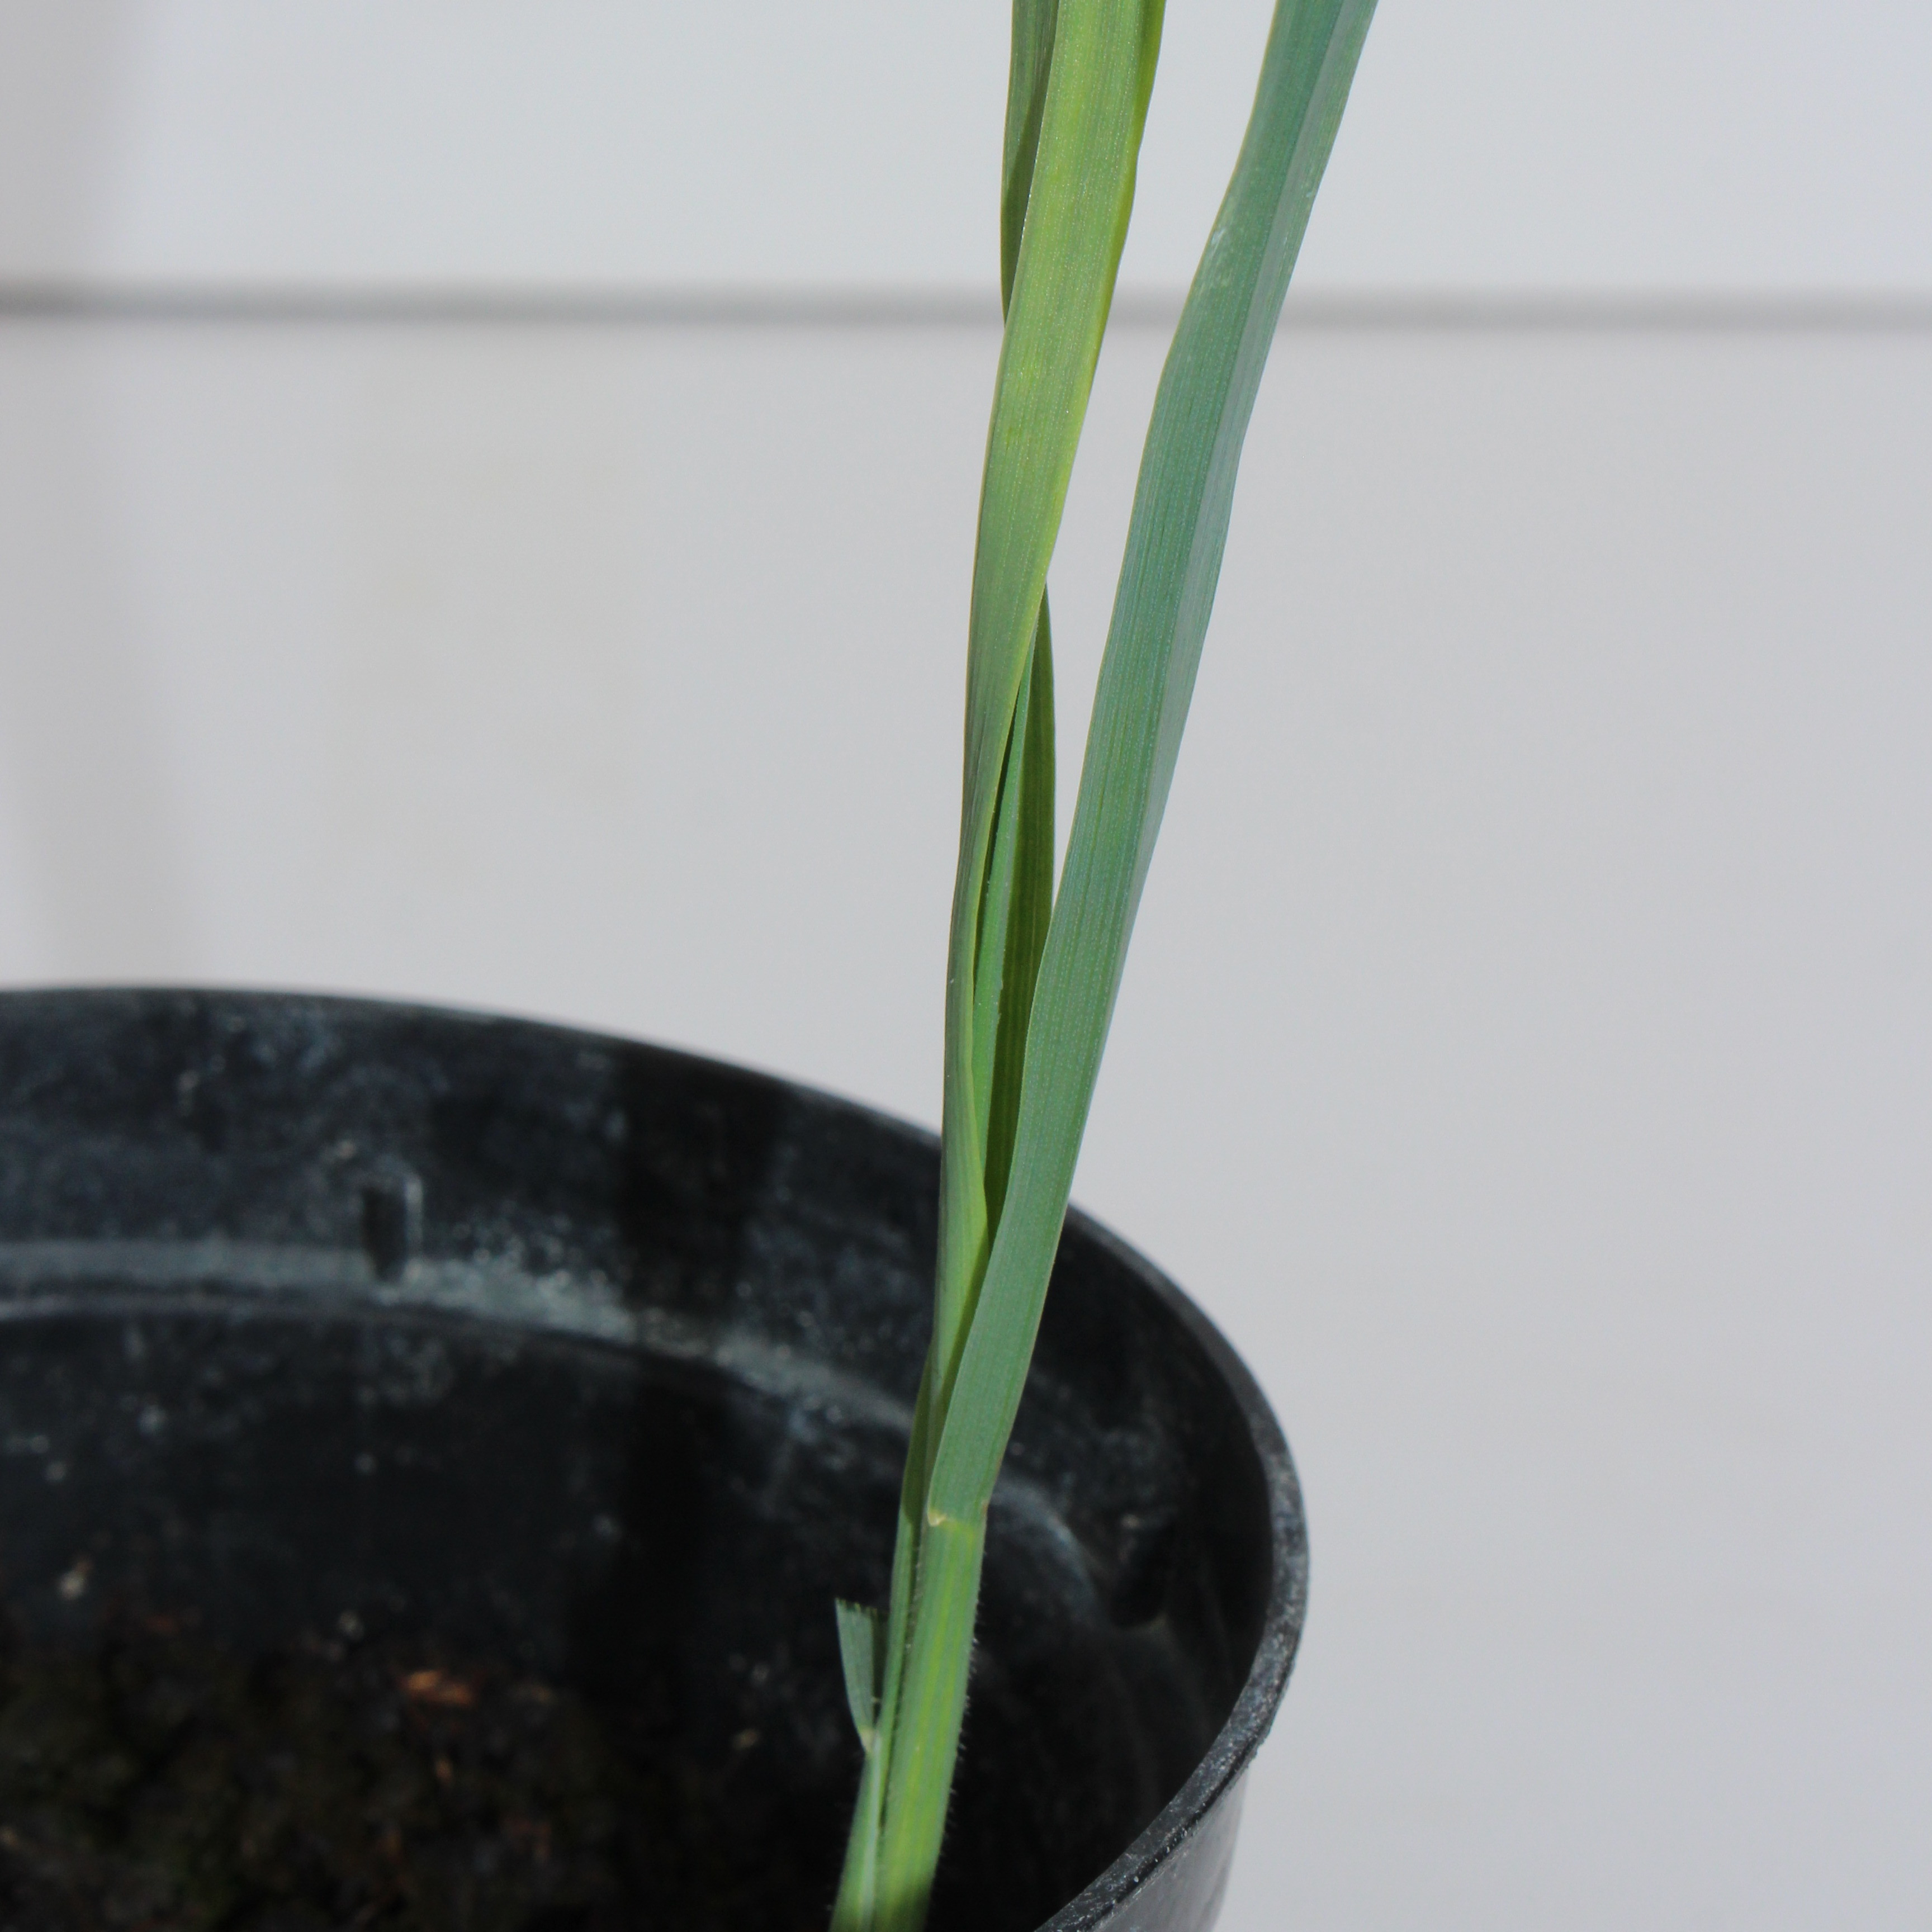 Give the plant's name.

Avena sterilis
